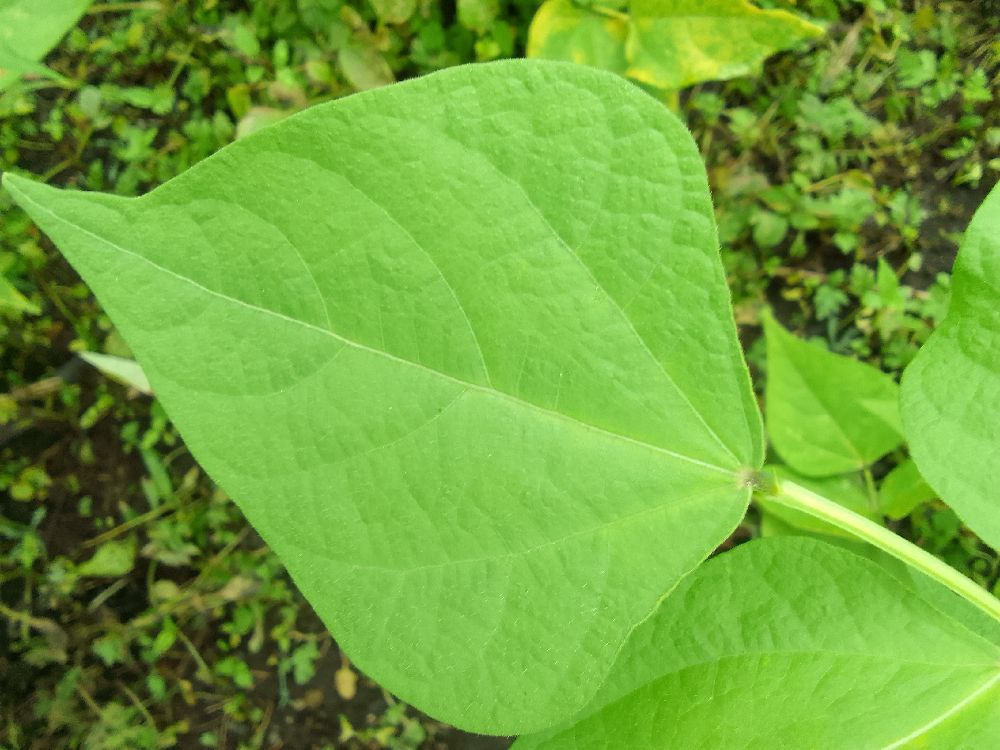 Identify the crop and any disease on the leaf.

common bean, healthy
